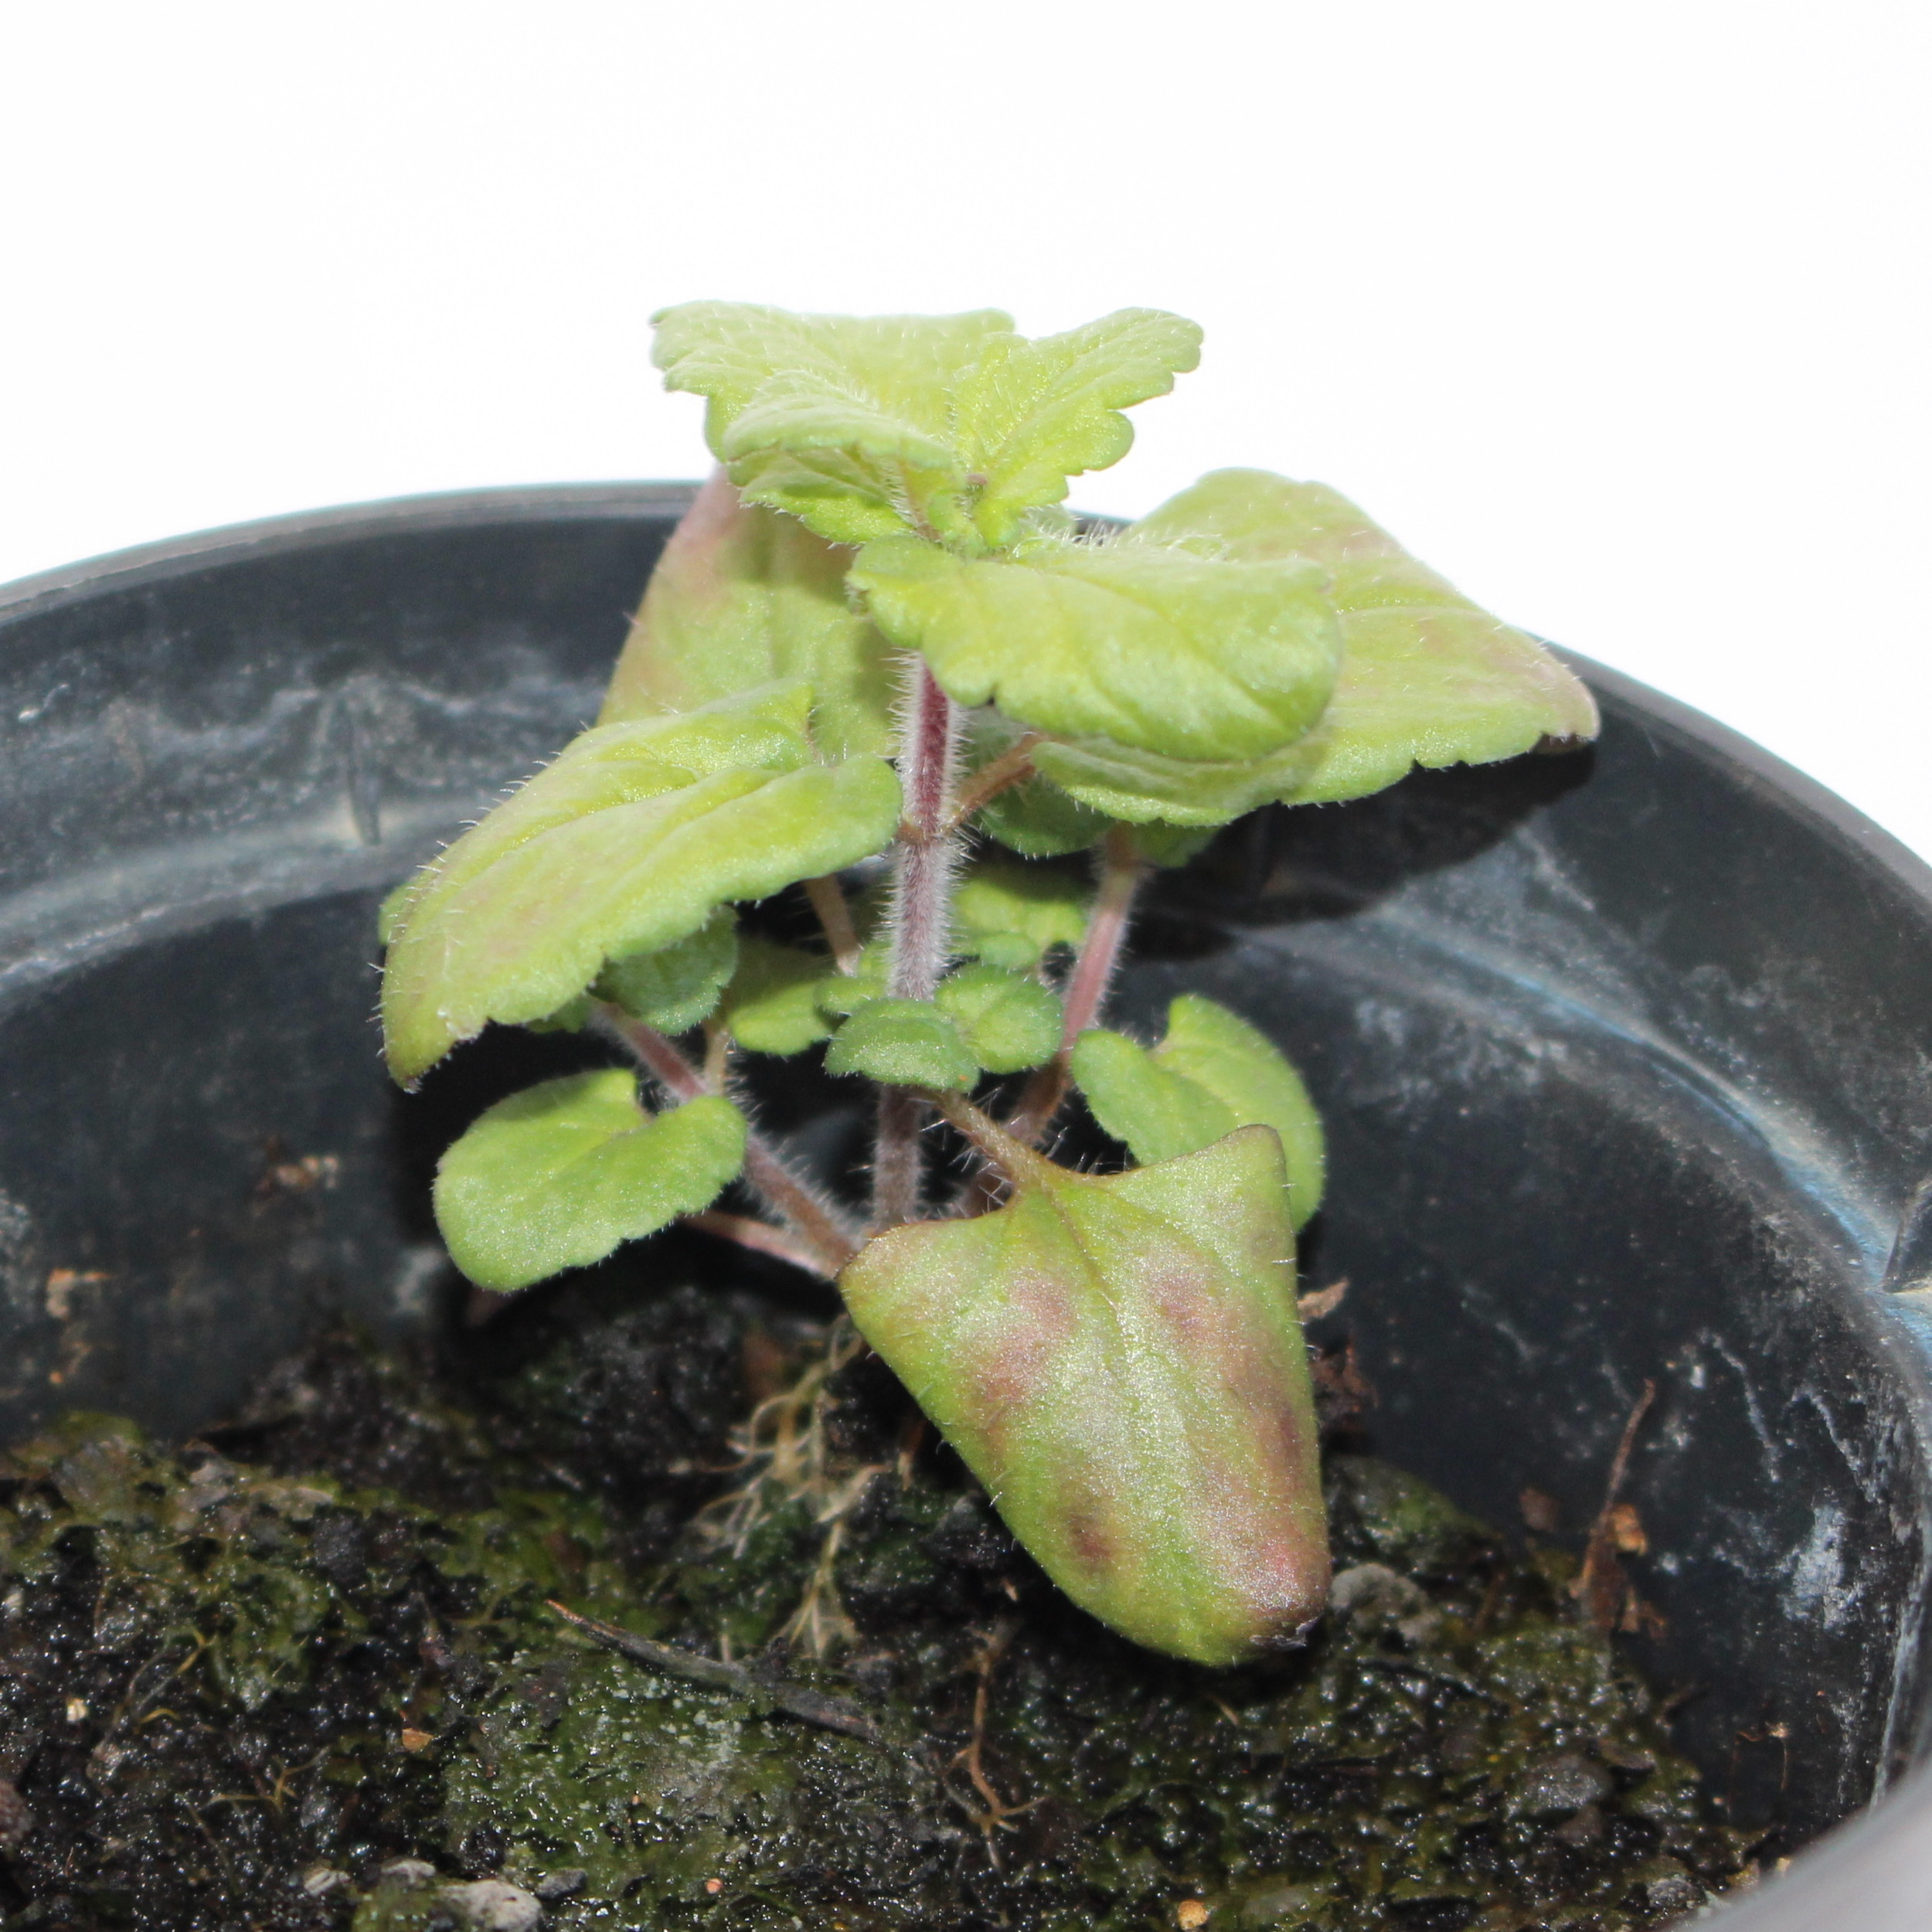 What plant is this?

Veronica persica
